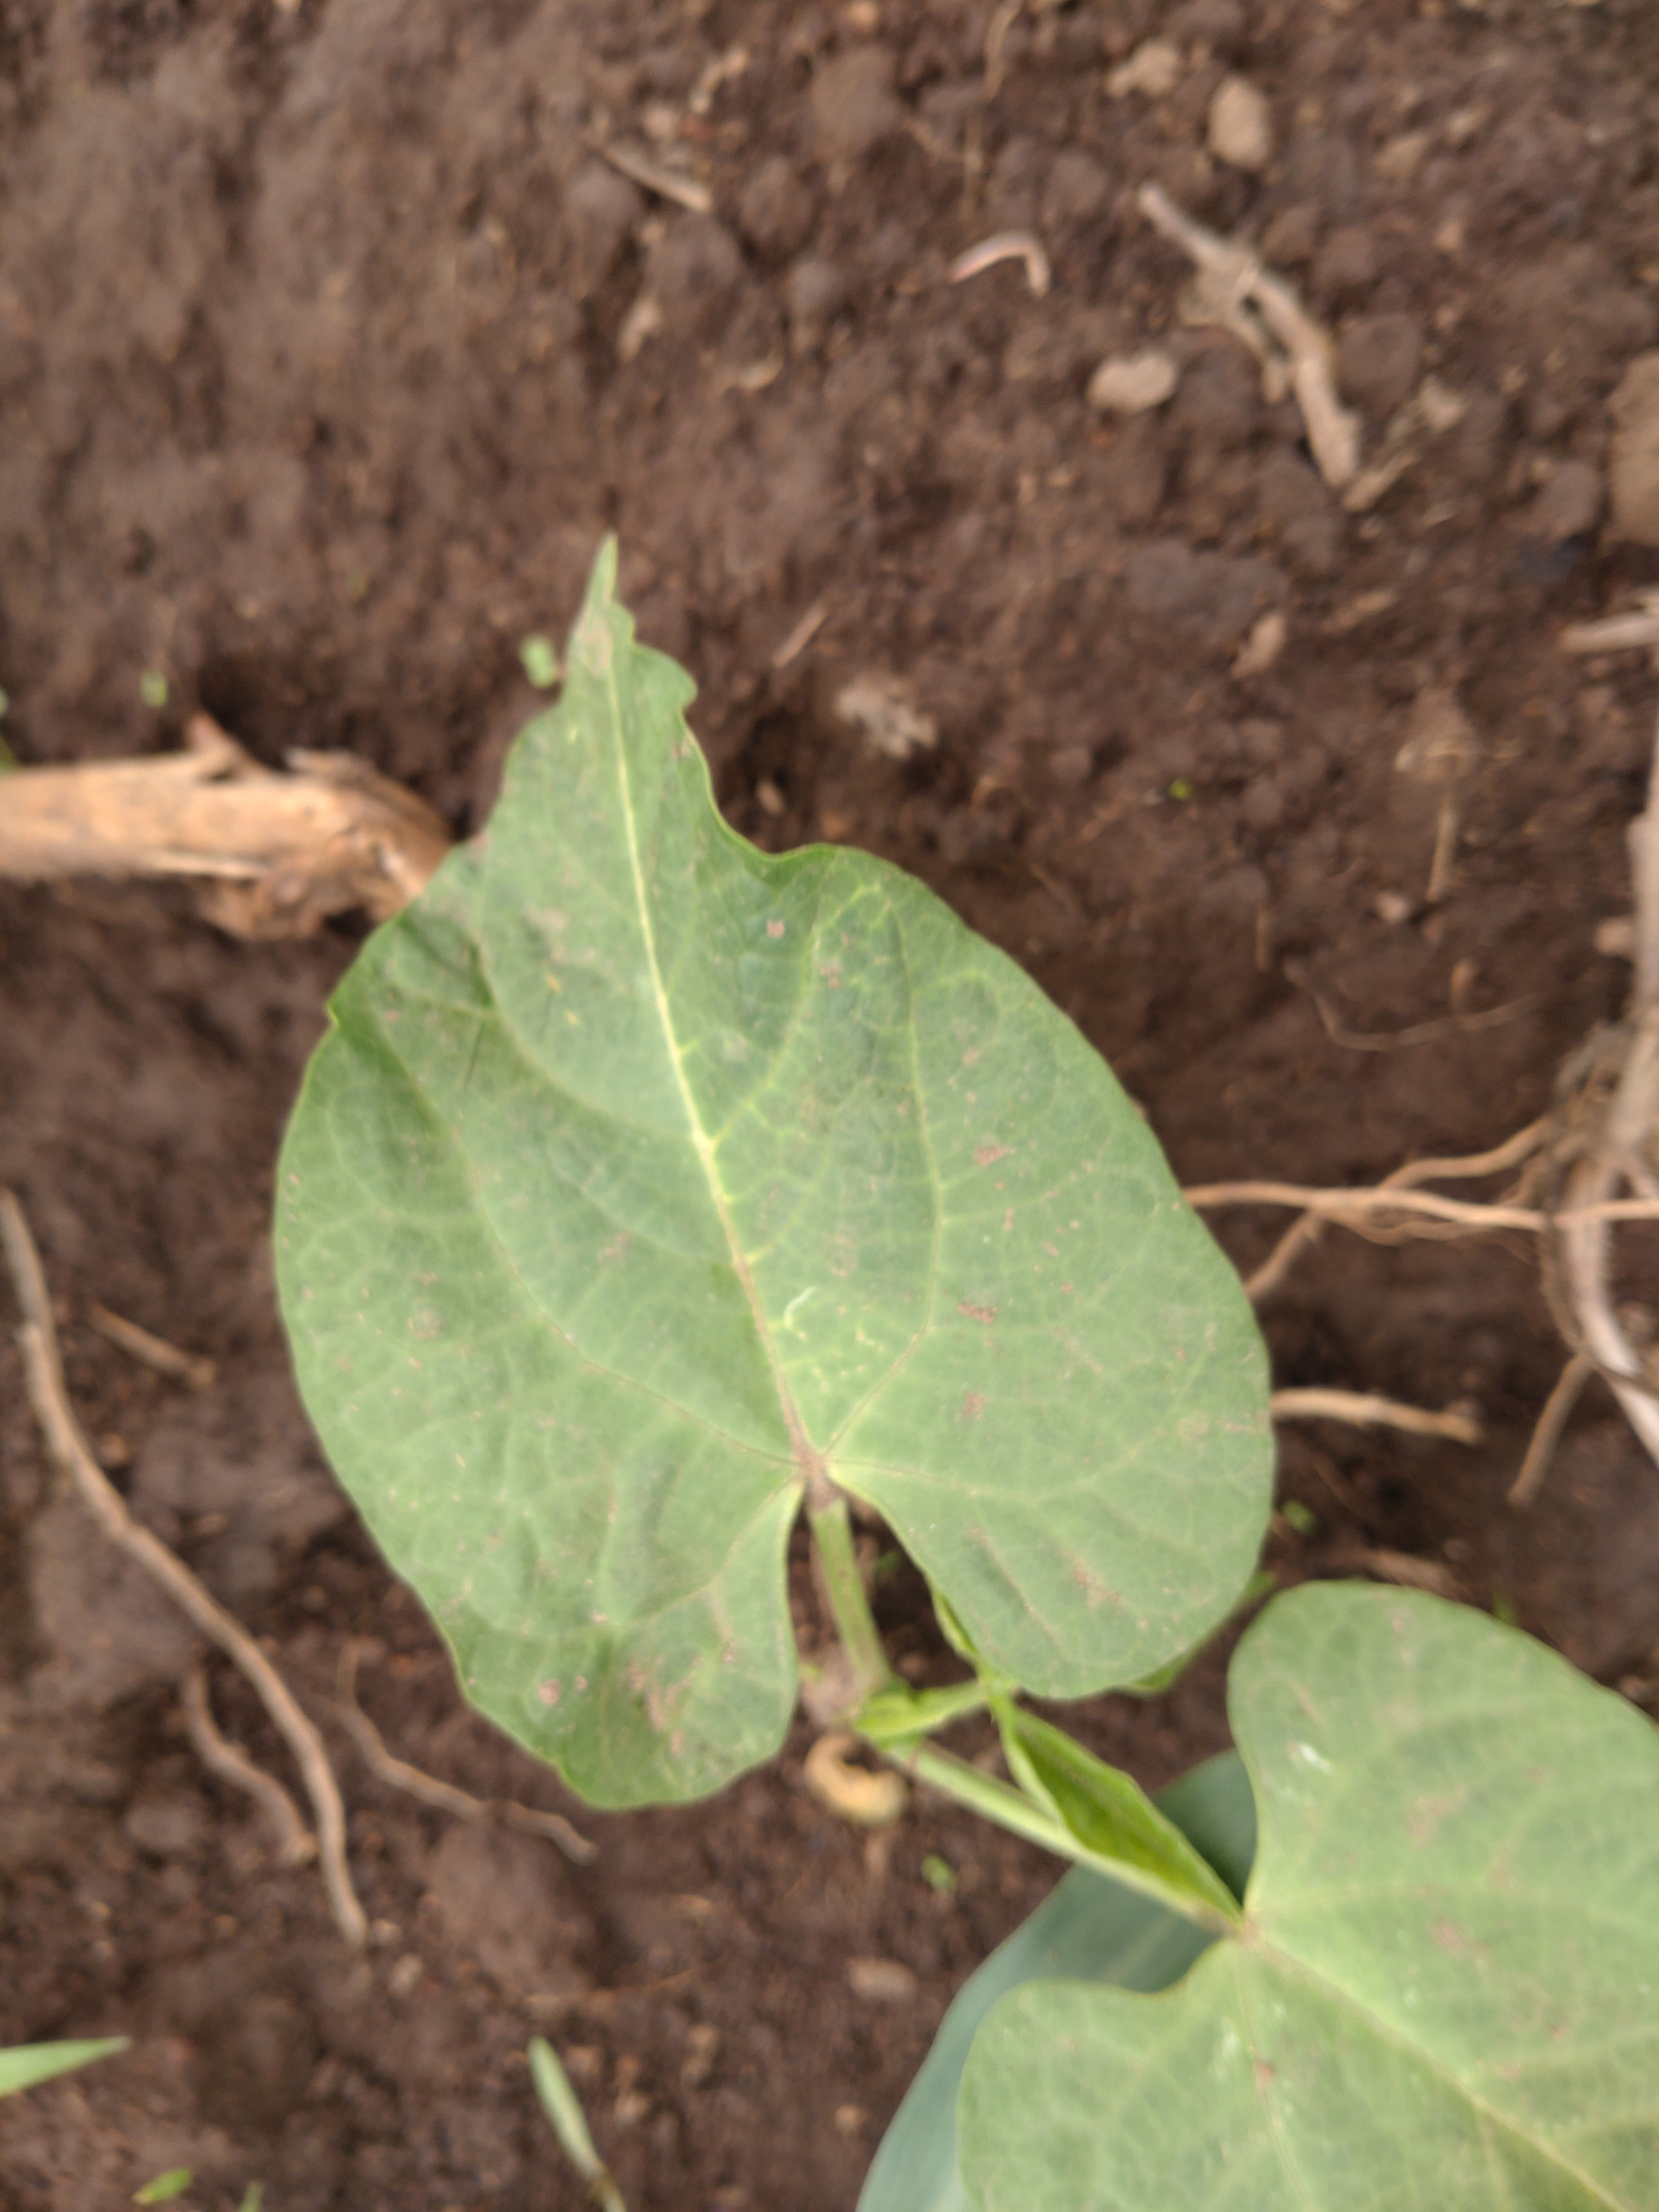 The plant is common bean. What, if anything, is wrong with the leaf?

healthy
